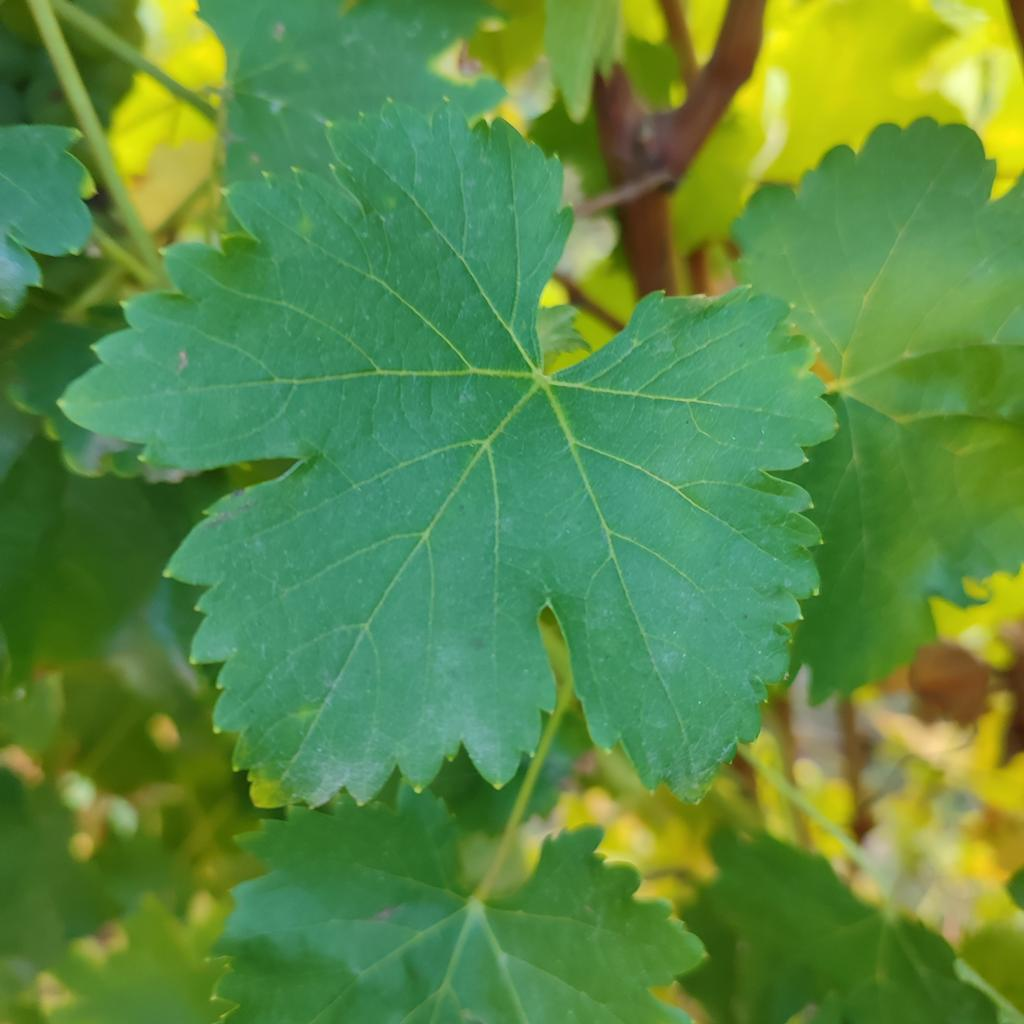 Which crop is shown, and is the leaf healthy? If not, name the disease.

grapevine, powdery mildew
